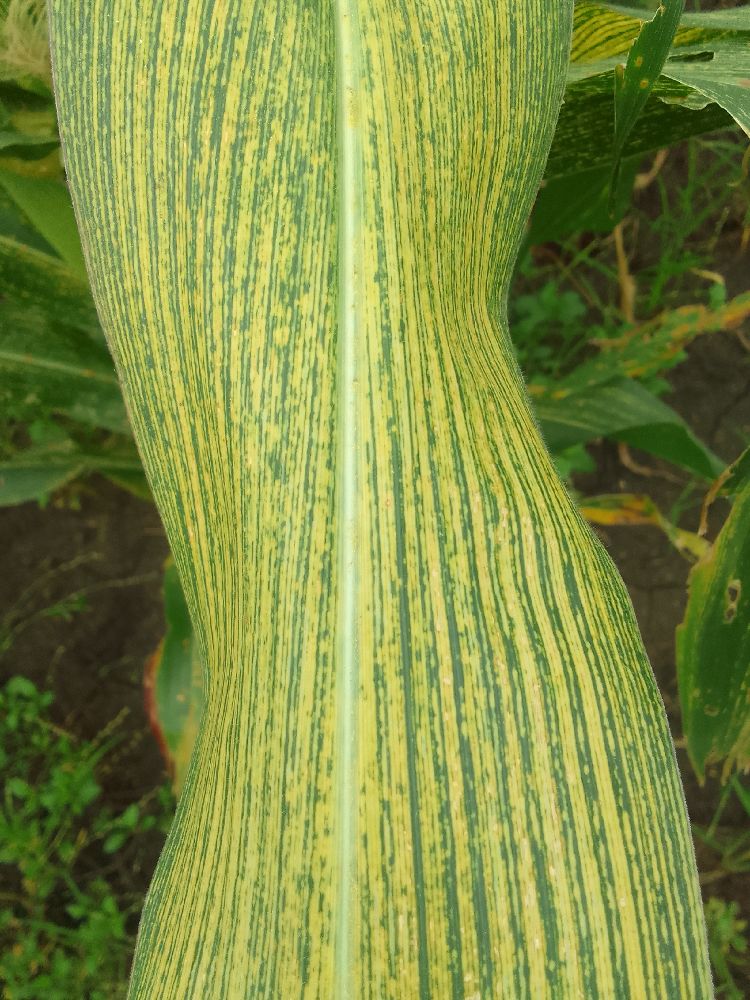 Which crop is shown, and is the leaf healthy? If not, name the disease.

maize, maize streak virus
